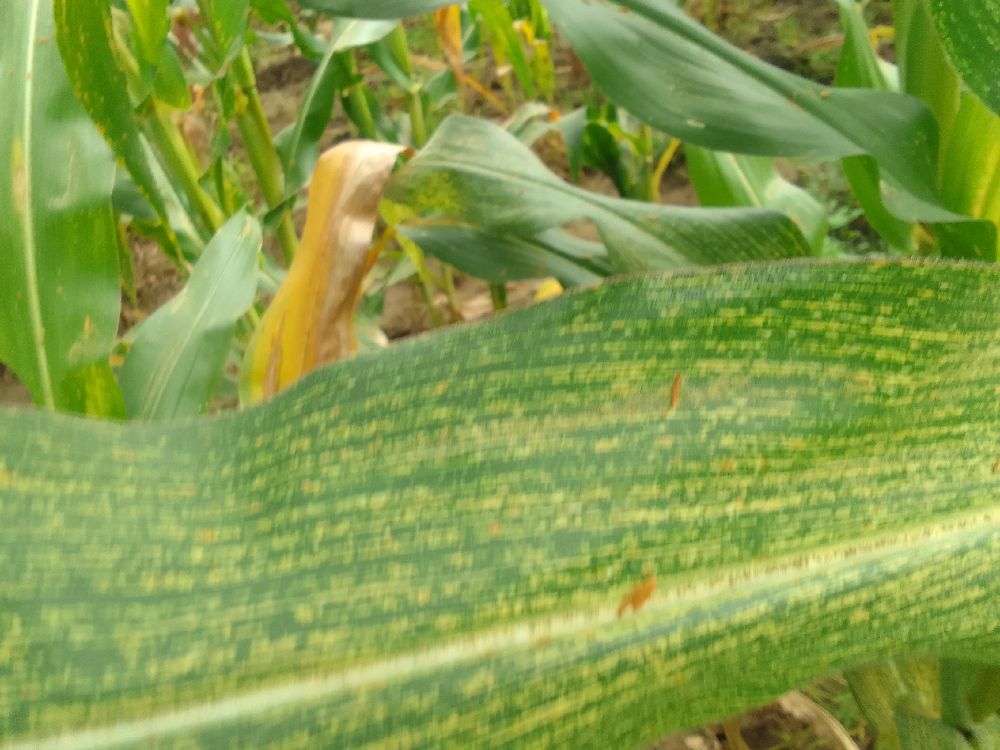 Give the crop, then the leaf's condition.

maize, maize streak virus
